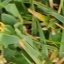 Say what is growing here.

unstructured weed
